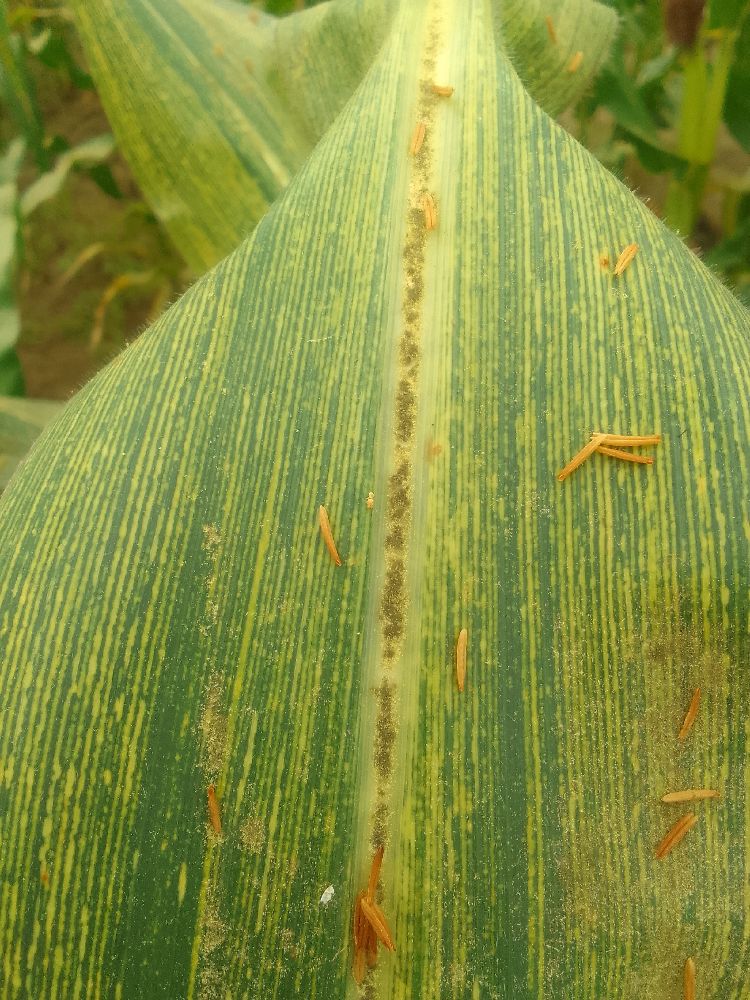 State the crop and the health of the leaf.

maize, maize streak virus
